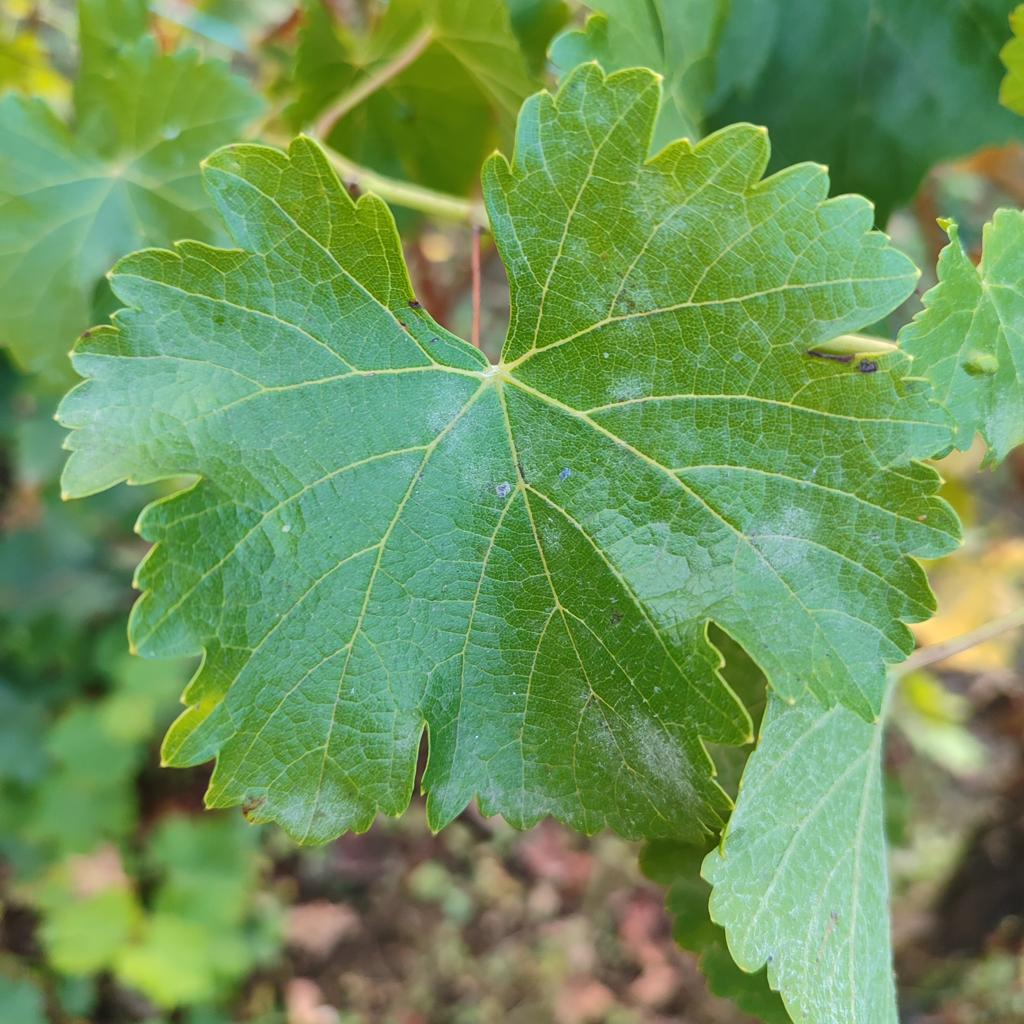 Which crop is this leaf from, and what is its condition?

grapevine, powdery mildew
